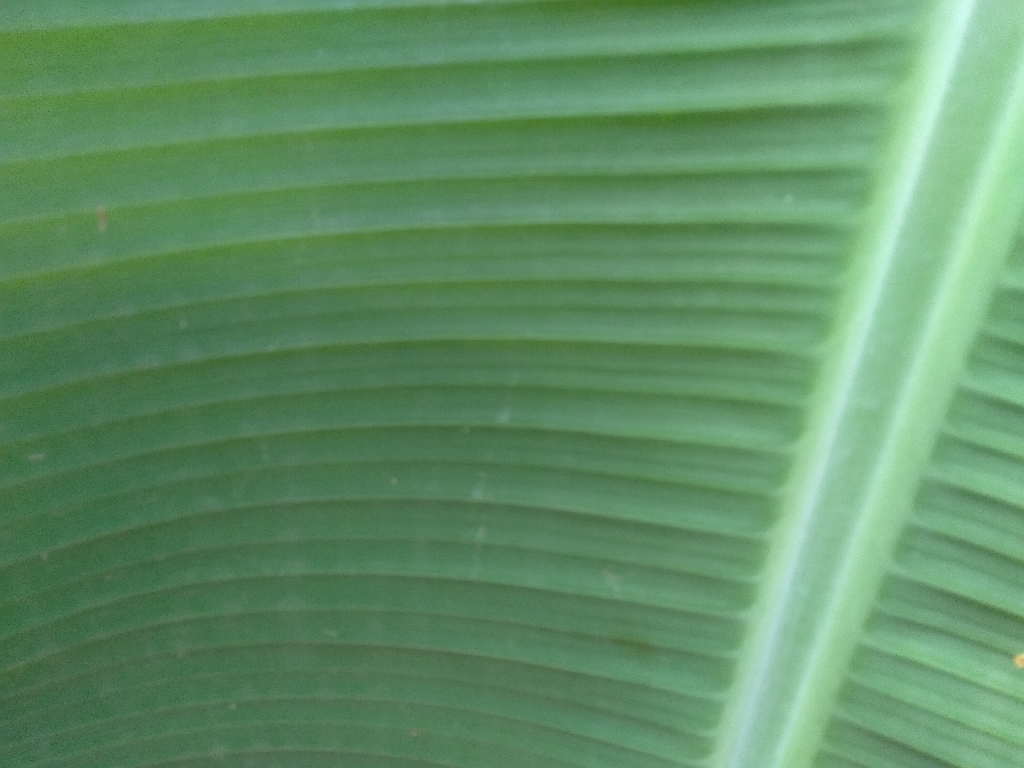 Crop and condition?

banana, healthy
